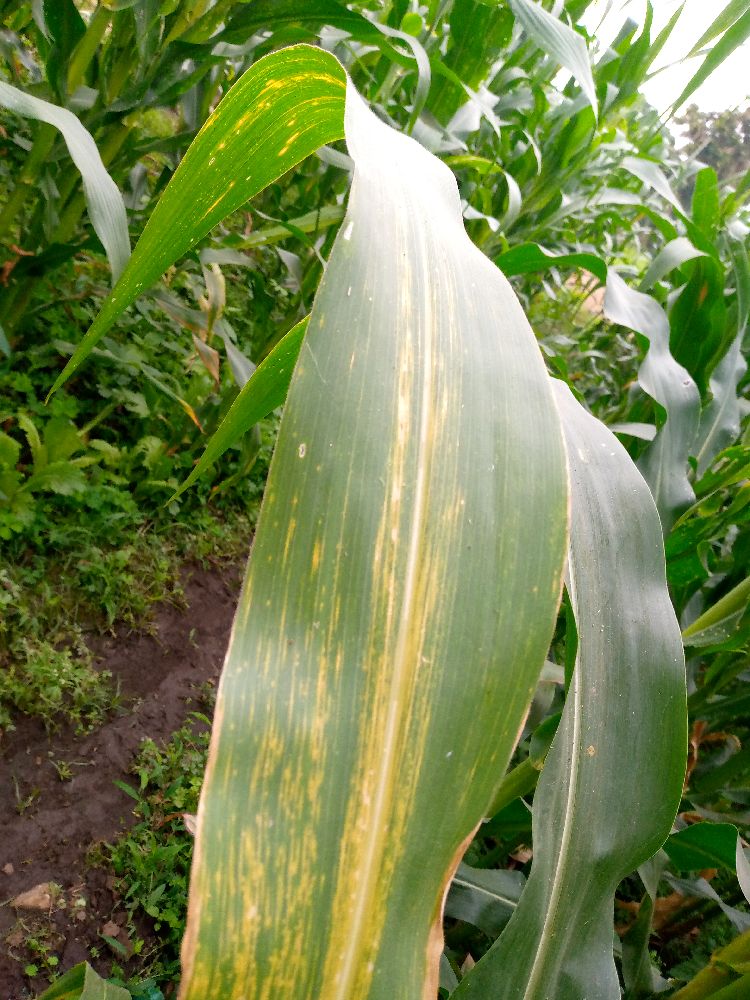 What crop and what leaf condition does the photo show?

maize, maize lethal necrosis
